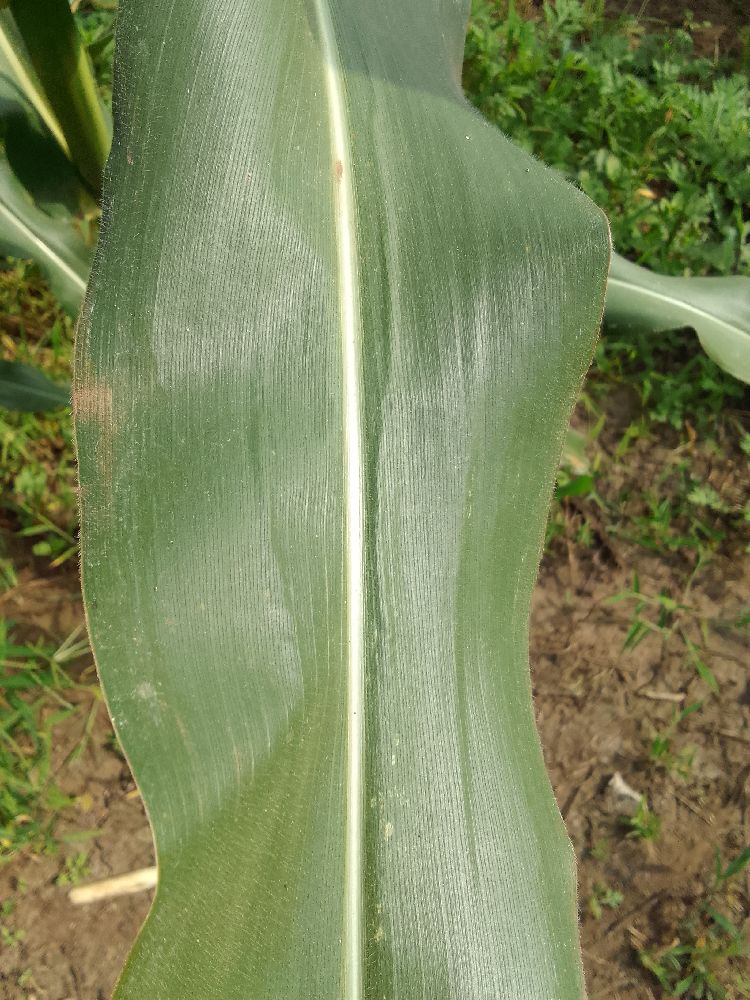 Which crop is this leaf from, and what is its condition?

maize, healthy
